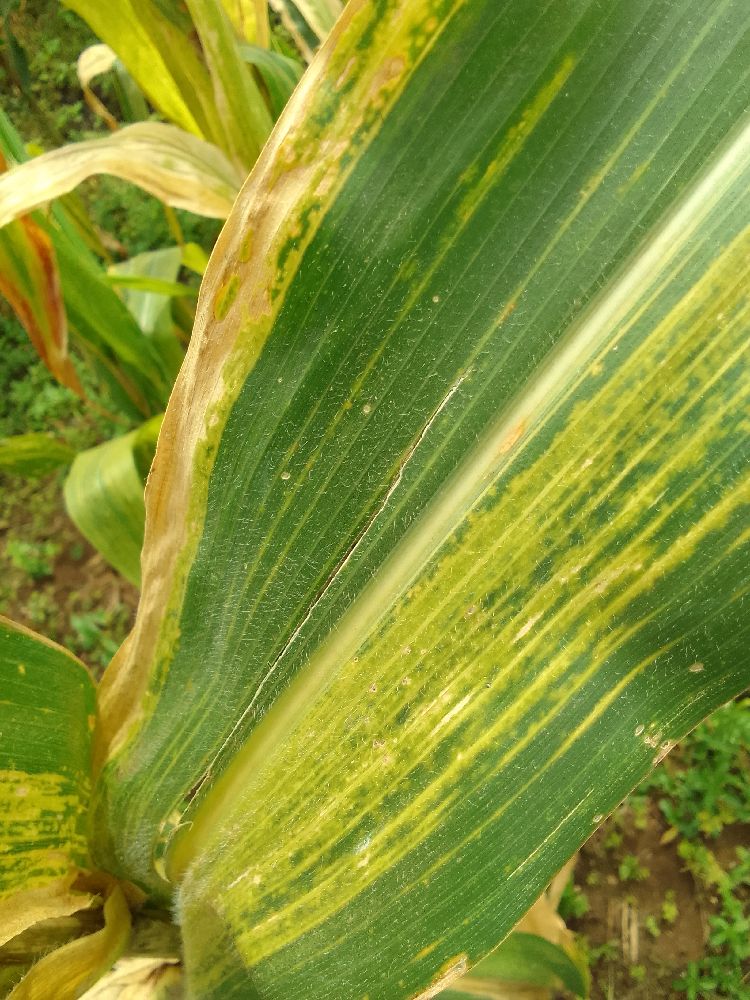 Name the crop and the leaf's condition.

maize, maize lethal necrosis
